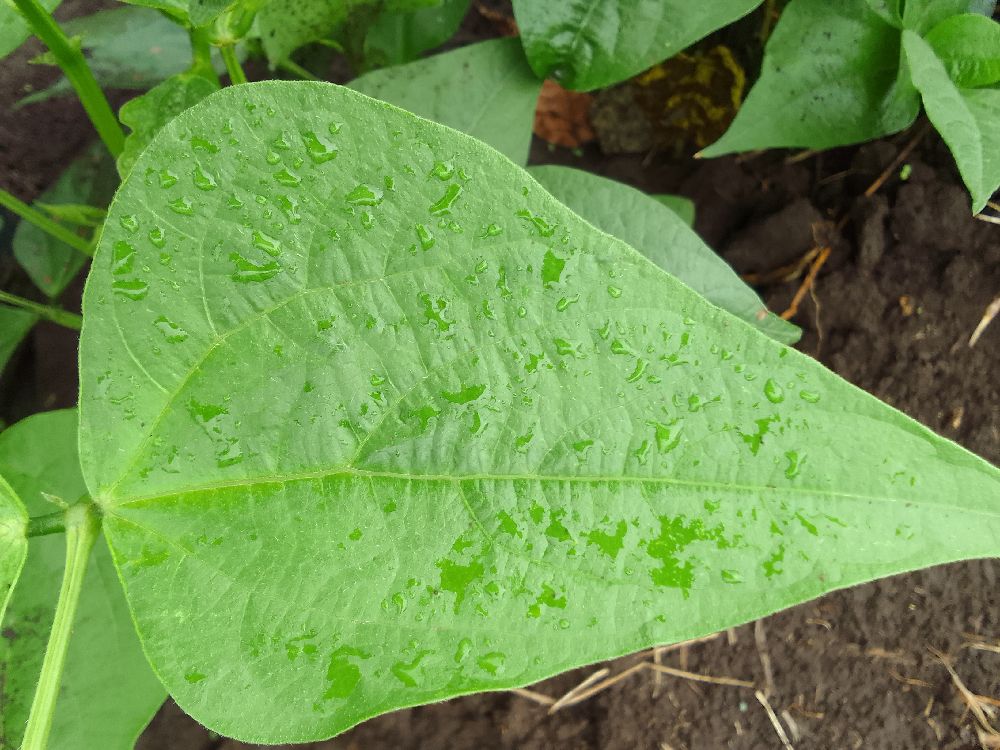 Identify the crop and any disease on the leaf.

common bean, healthy
